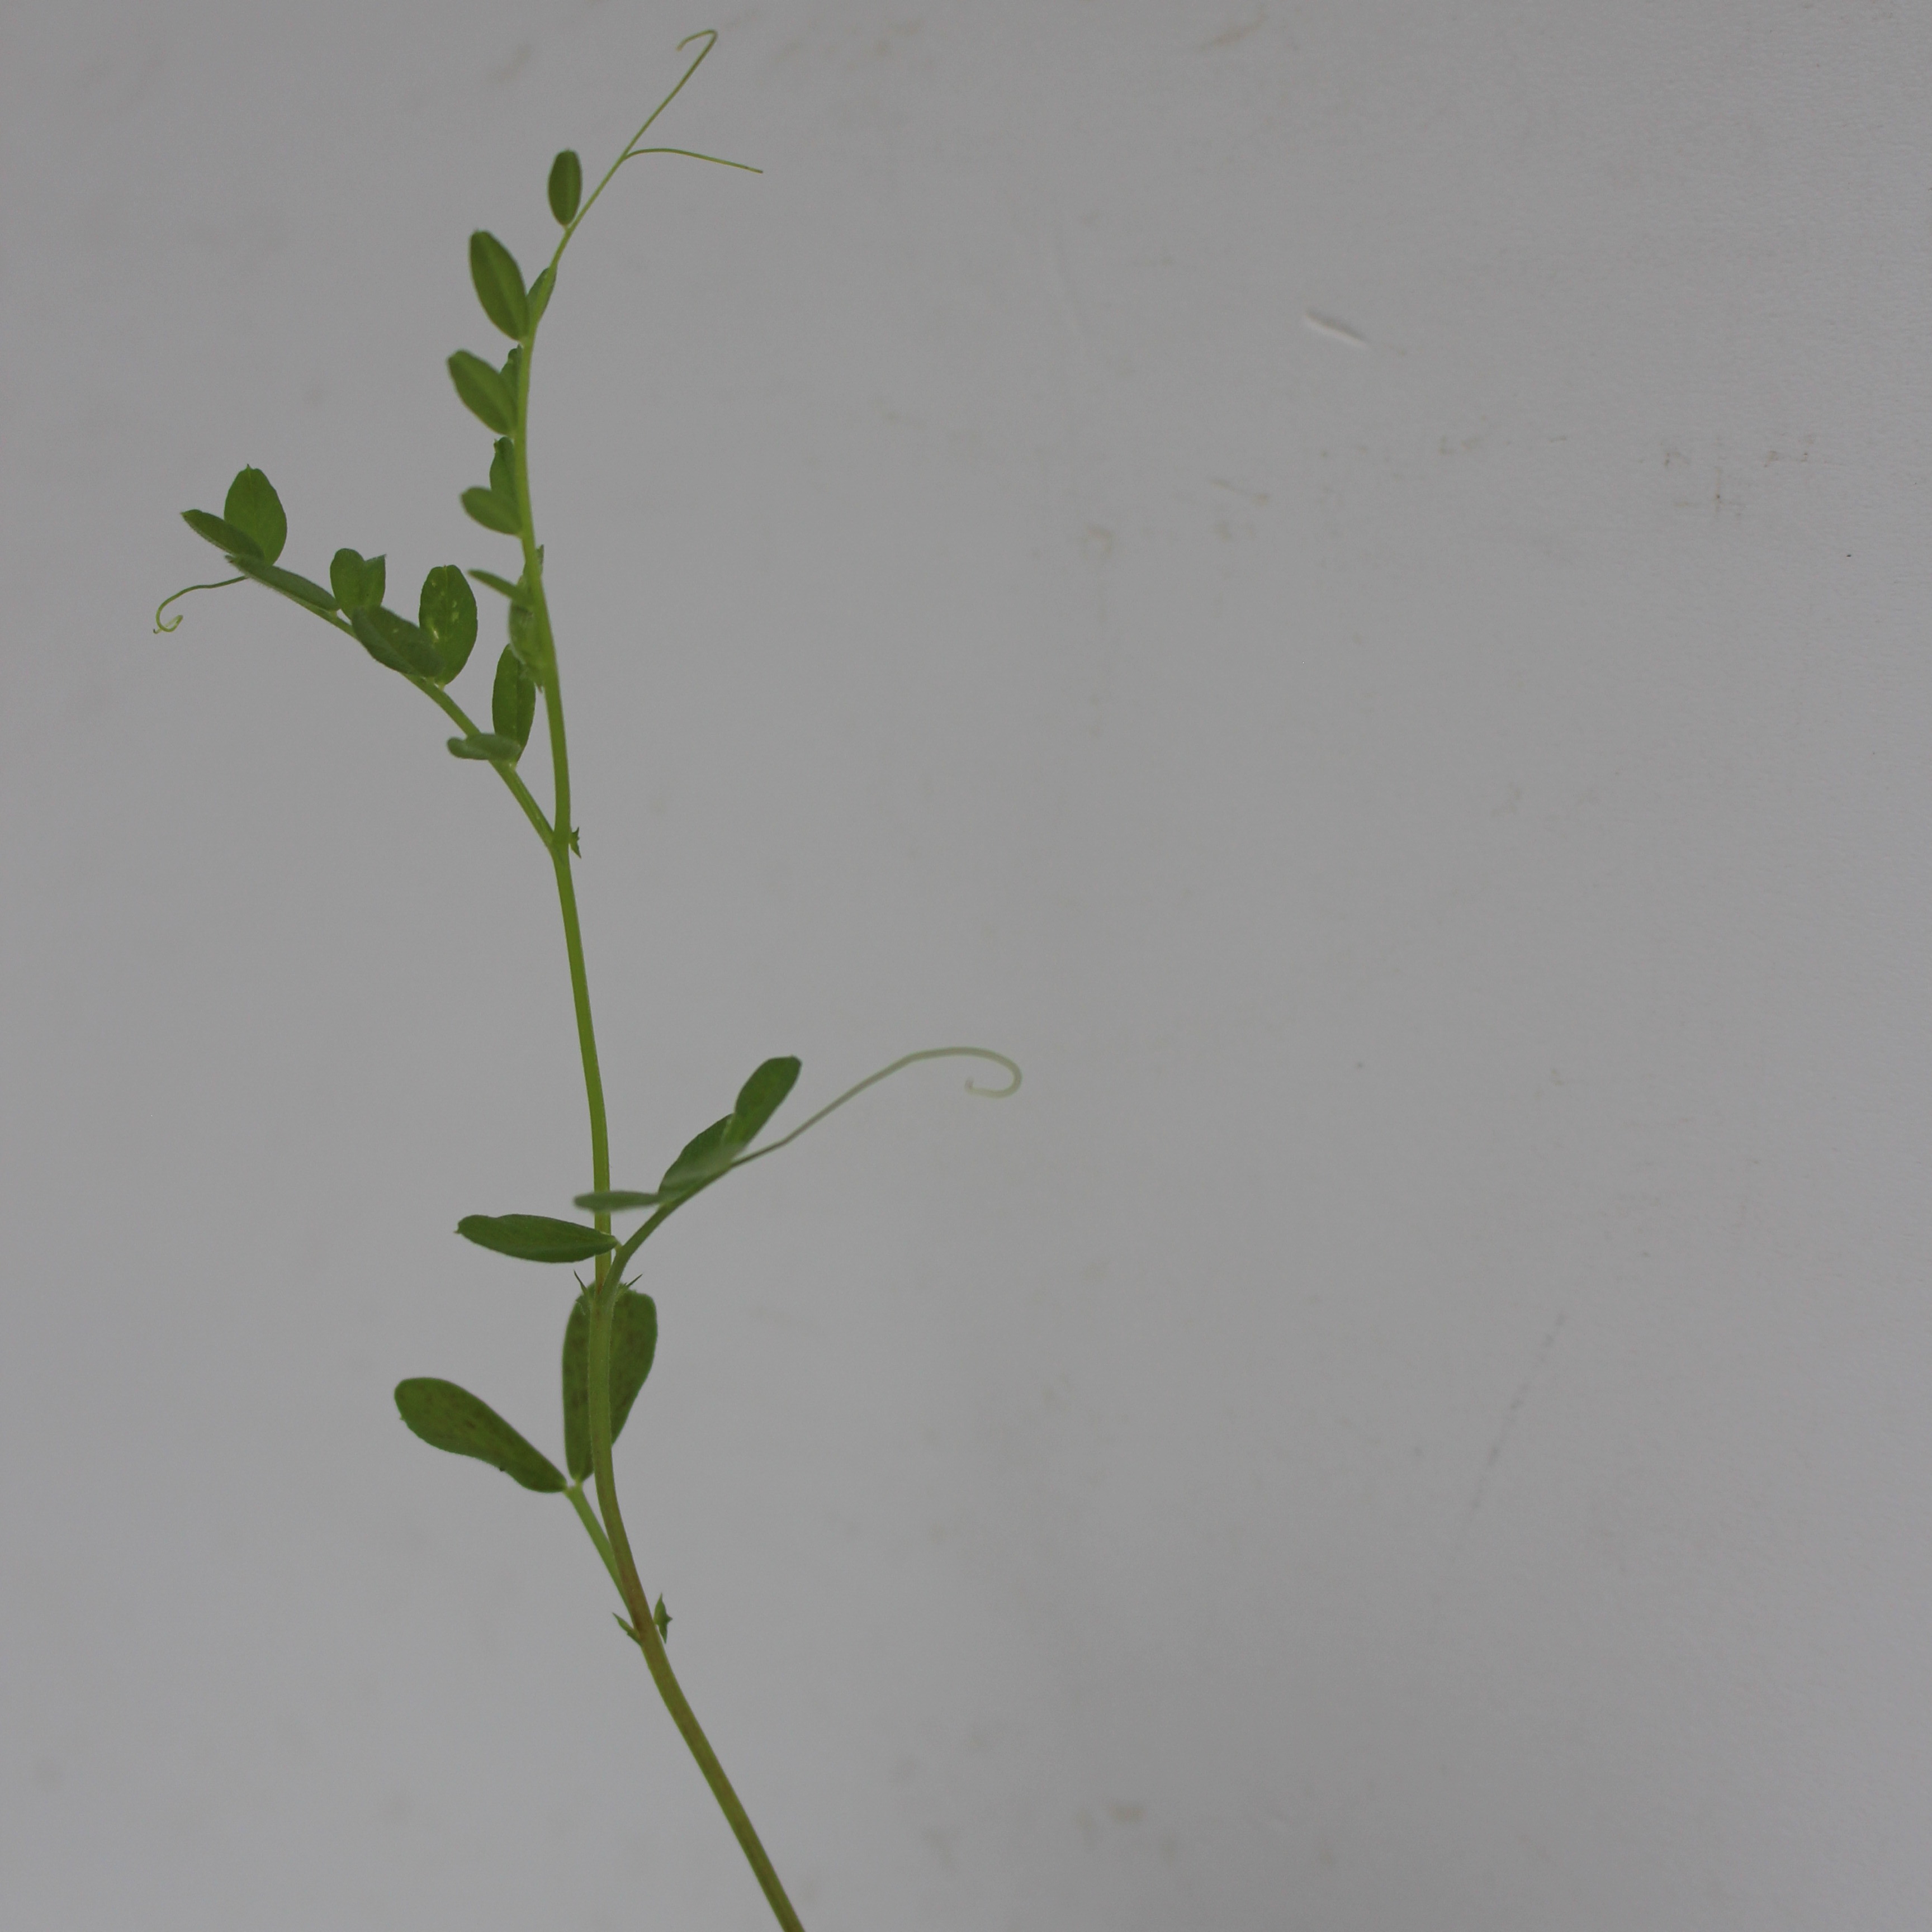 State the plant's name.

Vicia sativa
